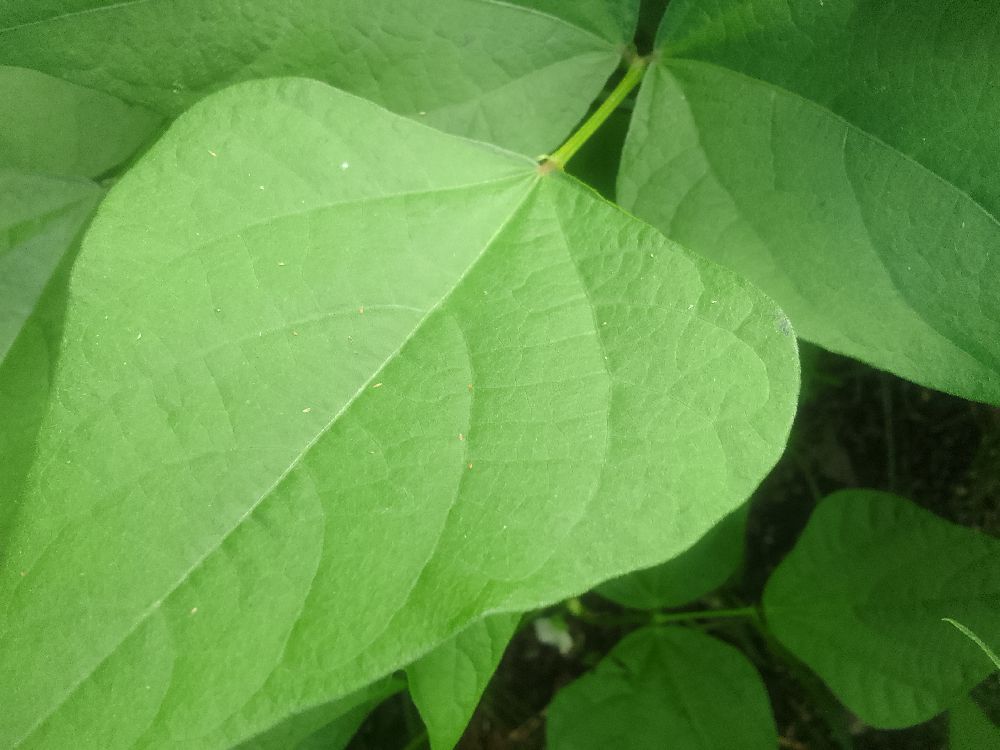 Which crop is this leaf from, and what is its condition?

common bean, healthy
